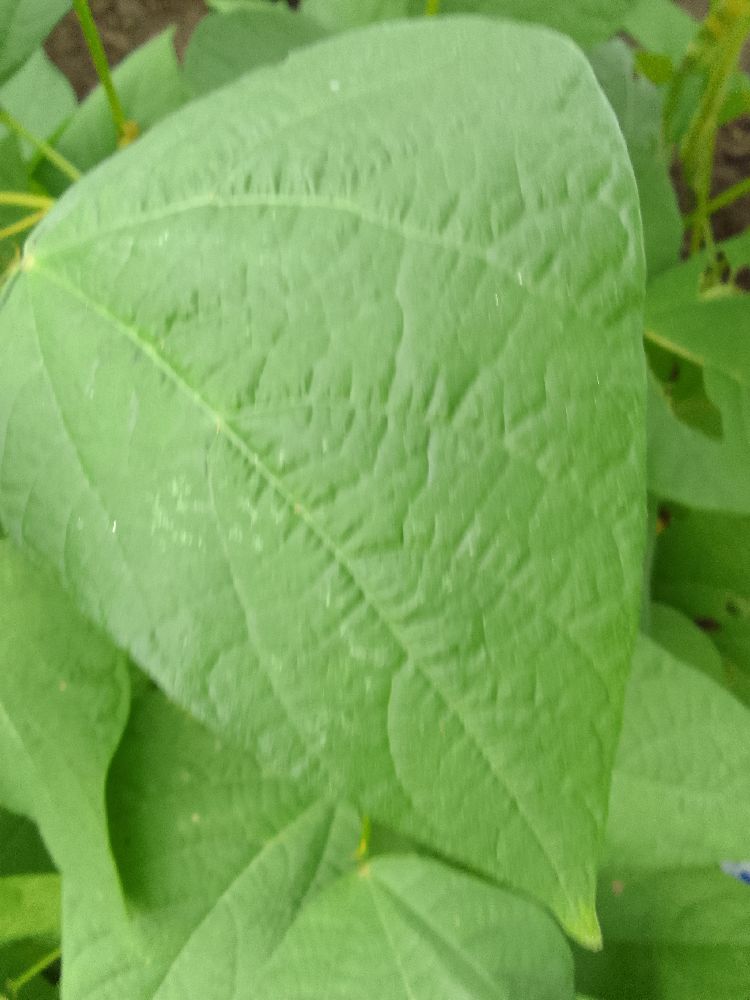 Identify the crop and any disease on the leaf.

common bean, healthy
